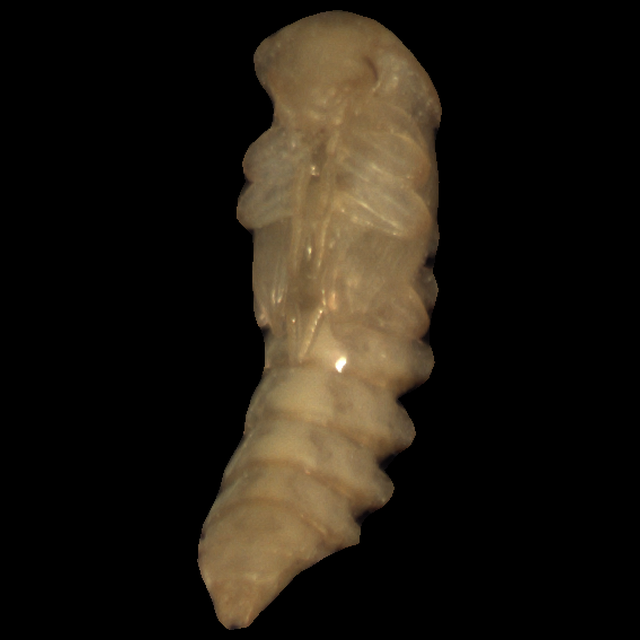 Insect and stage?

mealworm pupa
